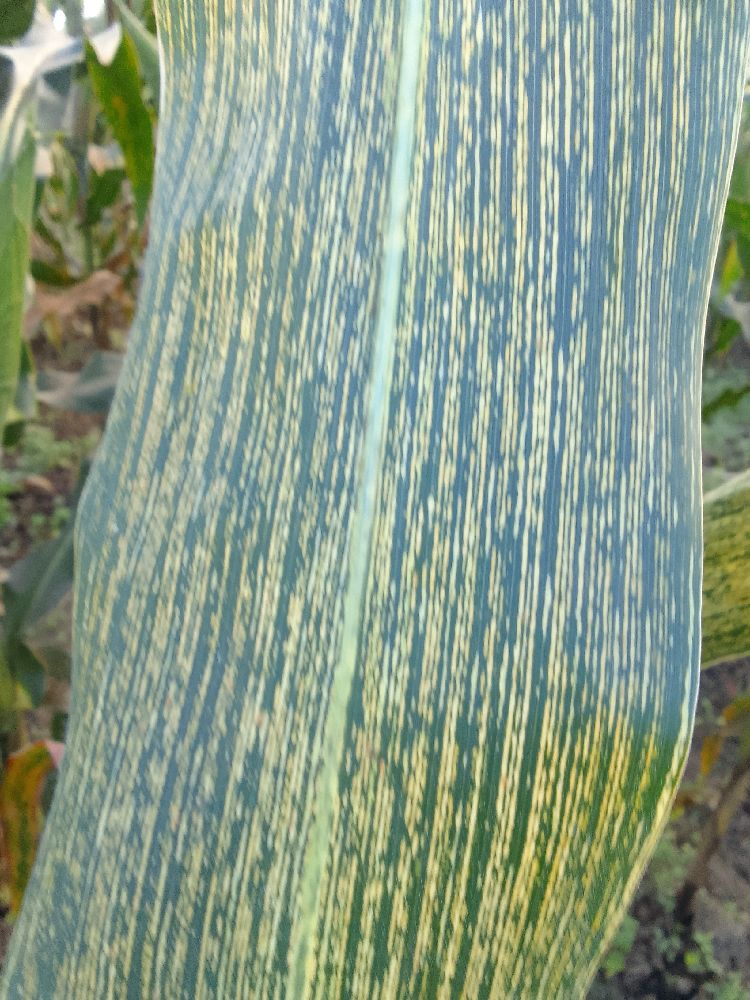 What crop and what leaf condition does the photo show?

maize, maize streak virus
